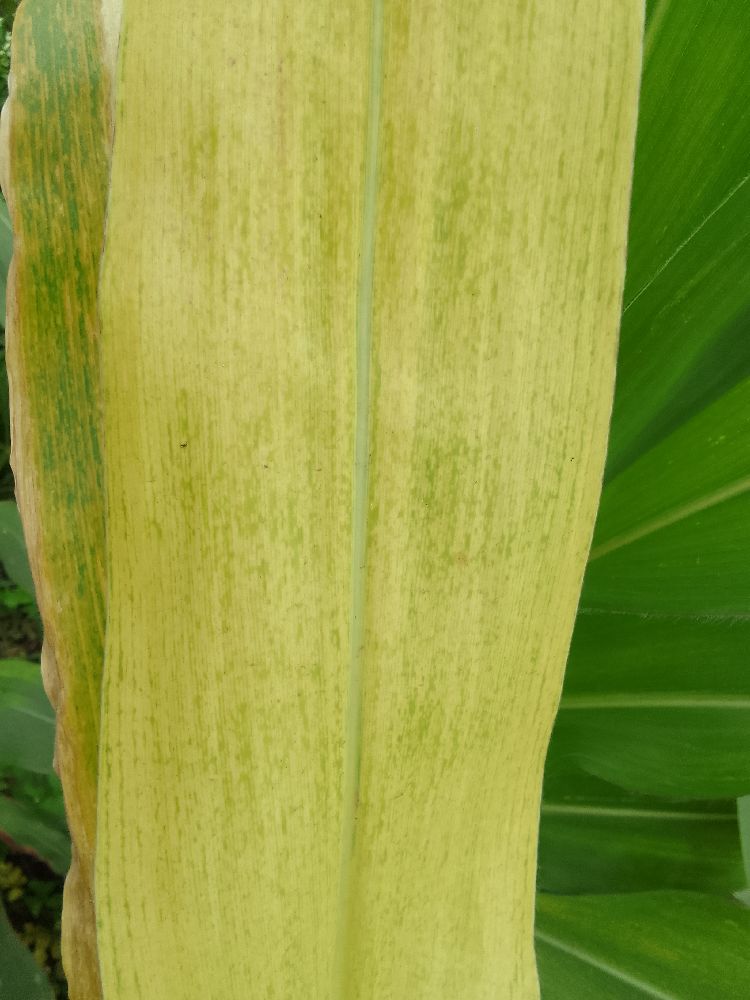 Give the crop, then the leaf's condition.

maize, maize lethal necrosis
